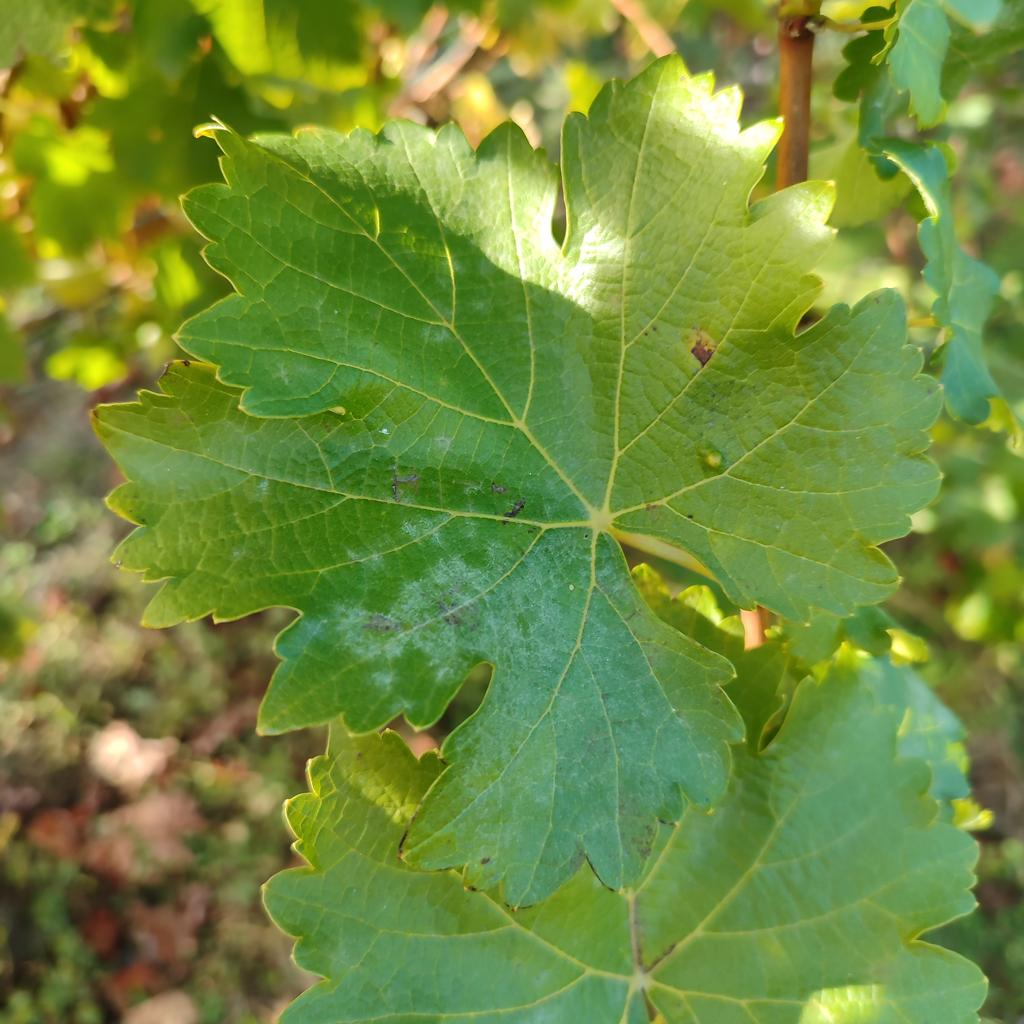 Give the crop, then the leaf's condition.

grapevine, powdery mildew
